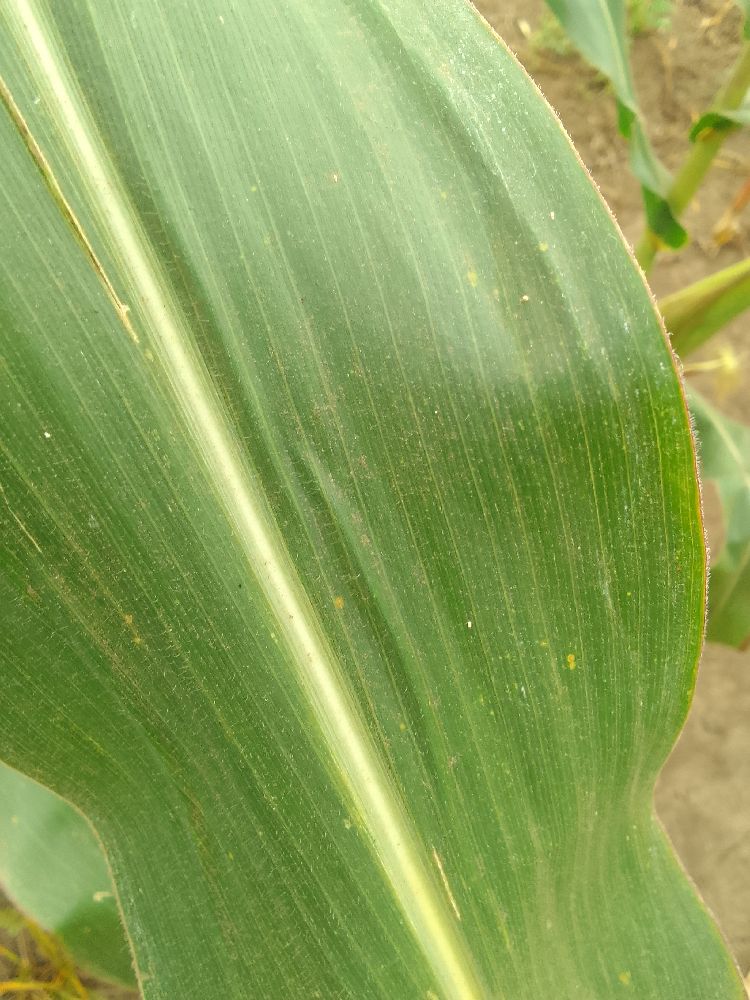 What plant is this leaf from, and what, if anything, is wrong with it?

maize, healthy
